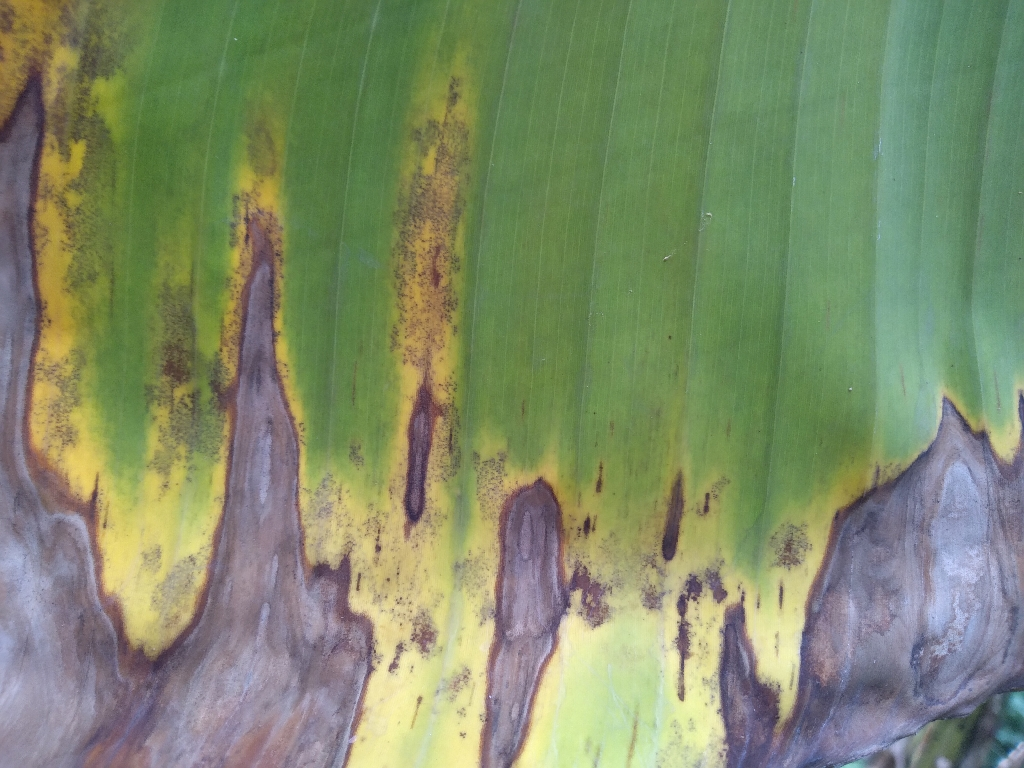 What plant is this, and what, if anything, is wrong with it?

banana, black sigatoka
